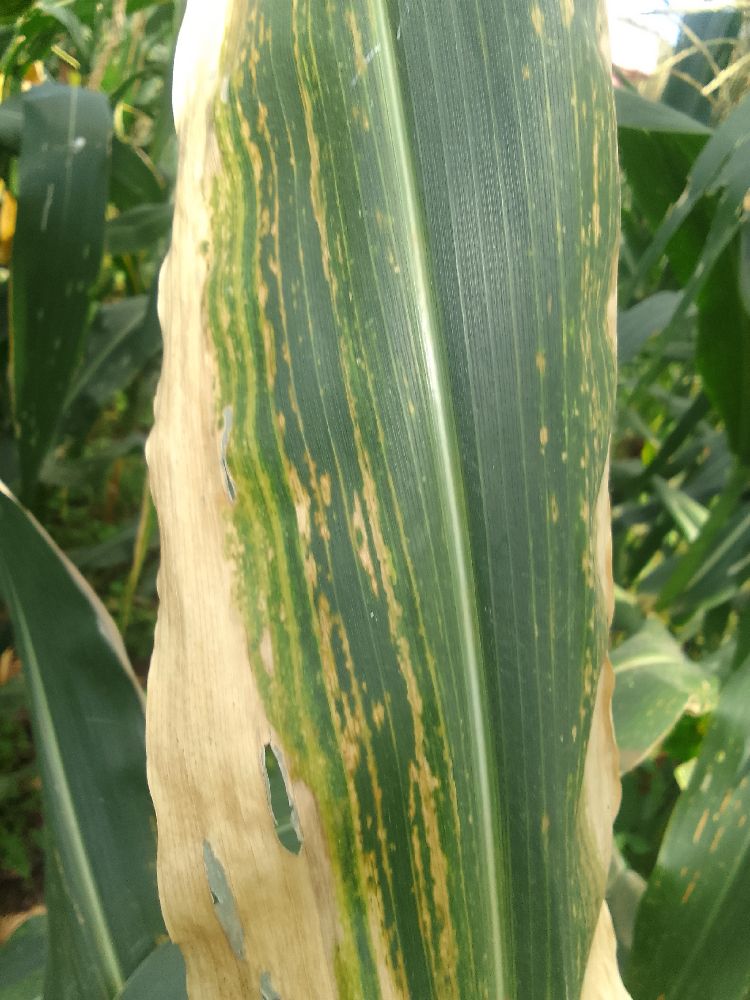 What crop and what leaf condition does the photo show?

maize, maize lethal necrosis
